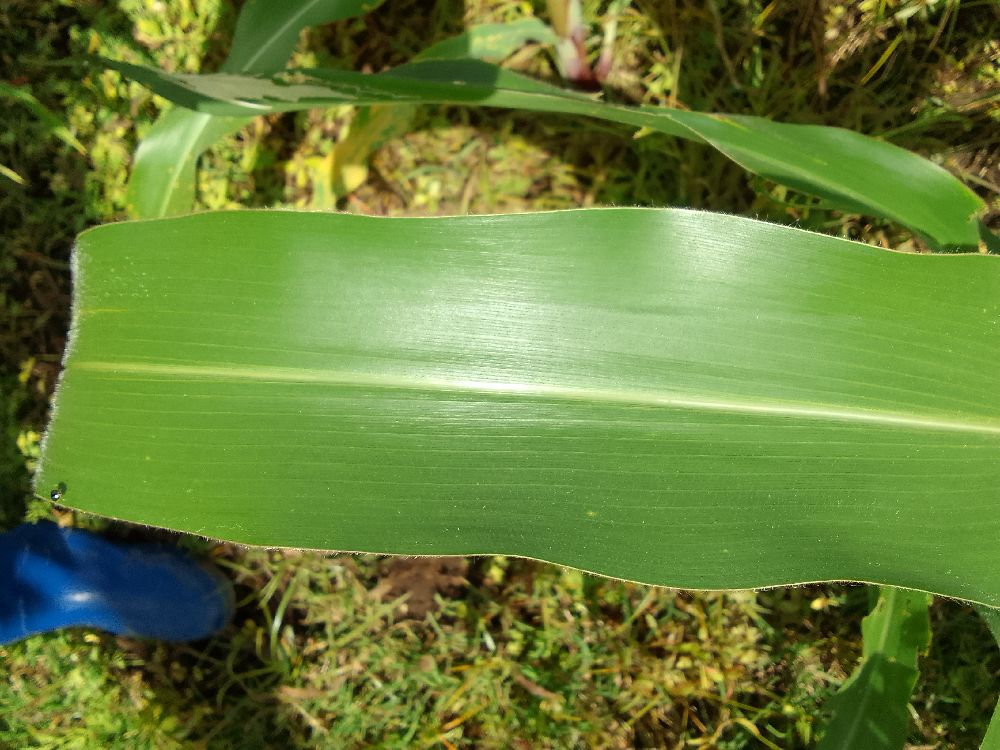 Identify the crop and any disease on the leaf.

maize, healthy
